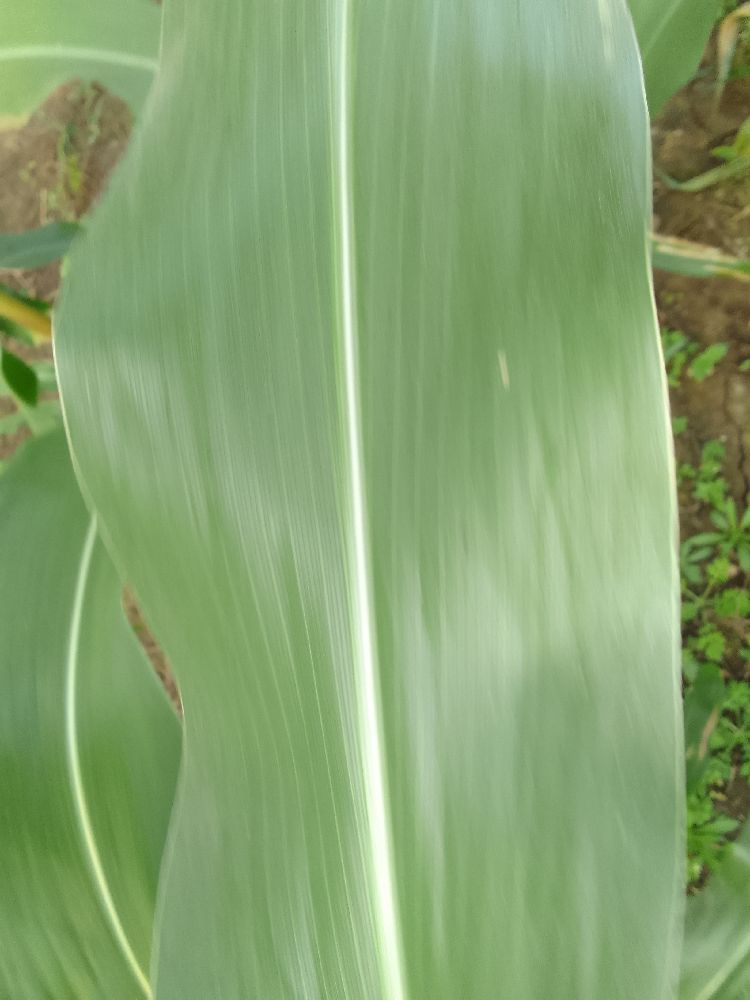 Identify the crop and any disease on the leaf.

maize, healthy
